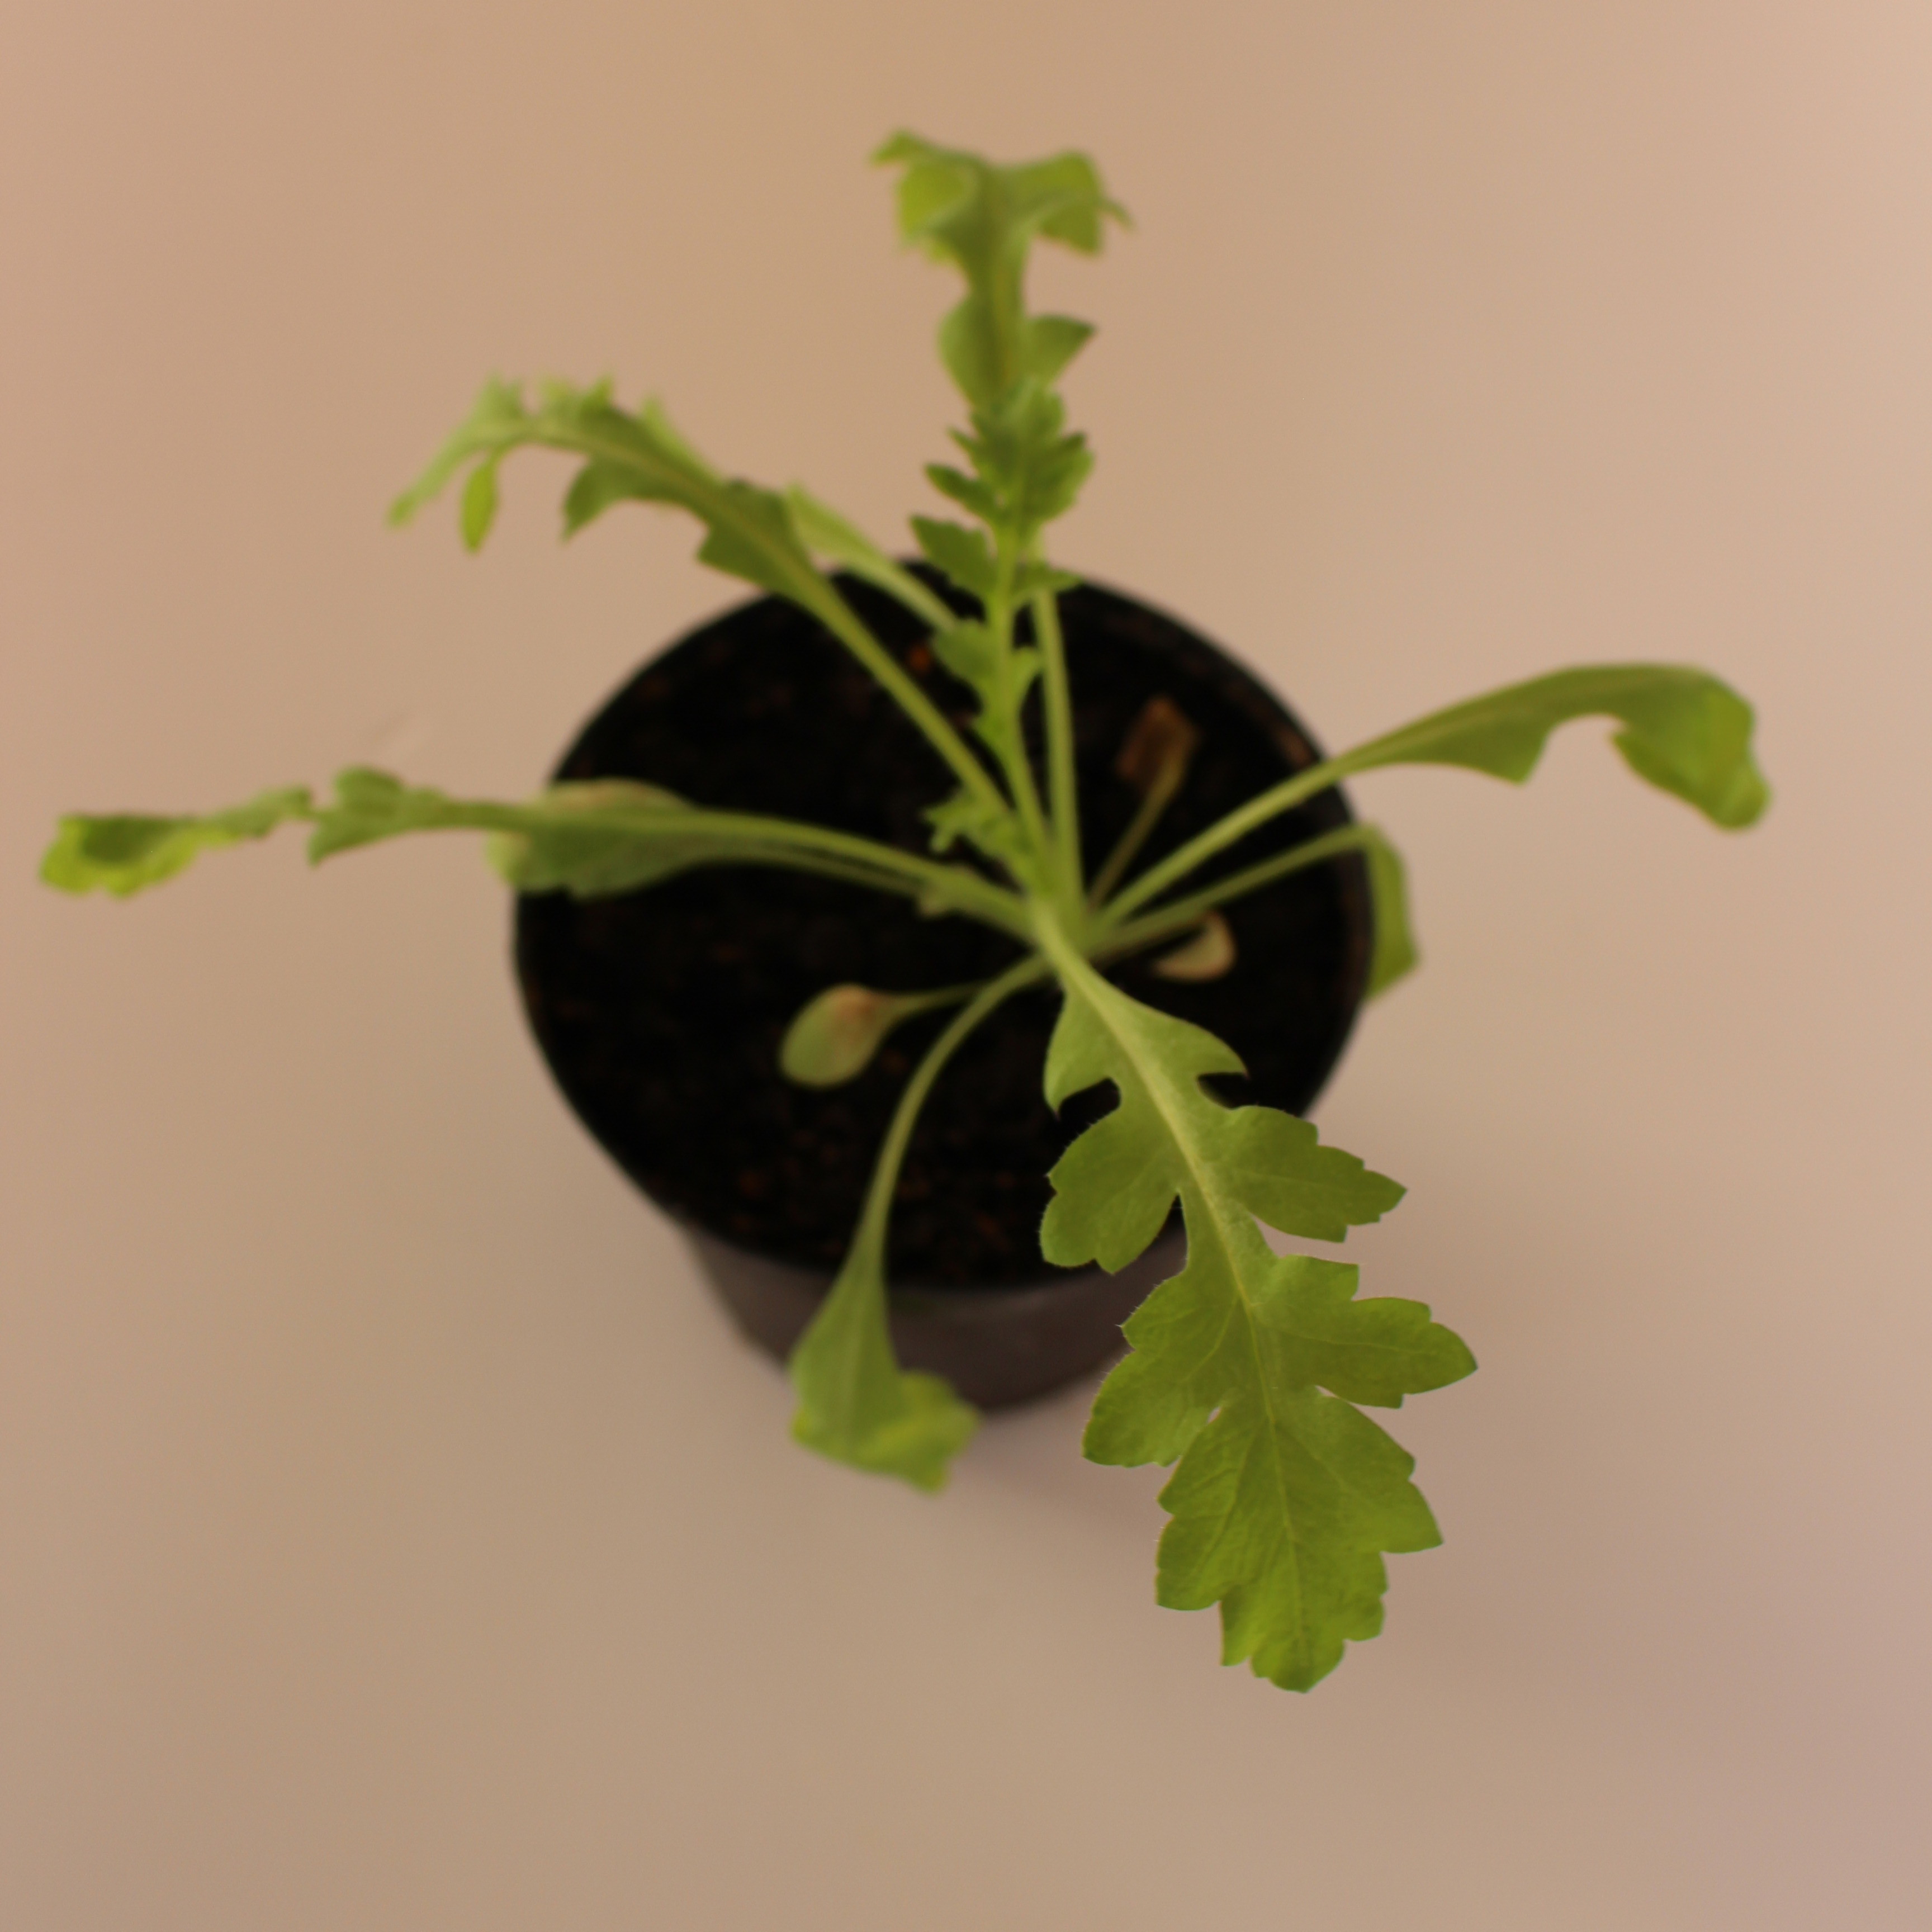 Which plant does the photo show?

Papaver rhoeas
